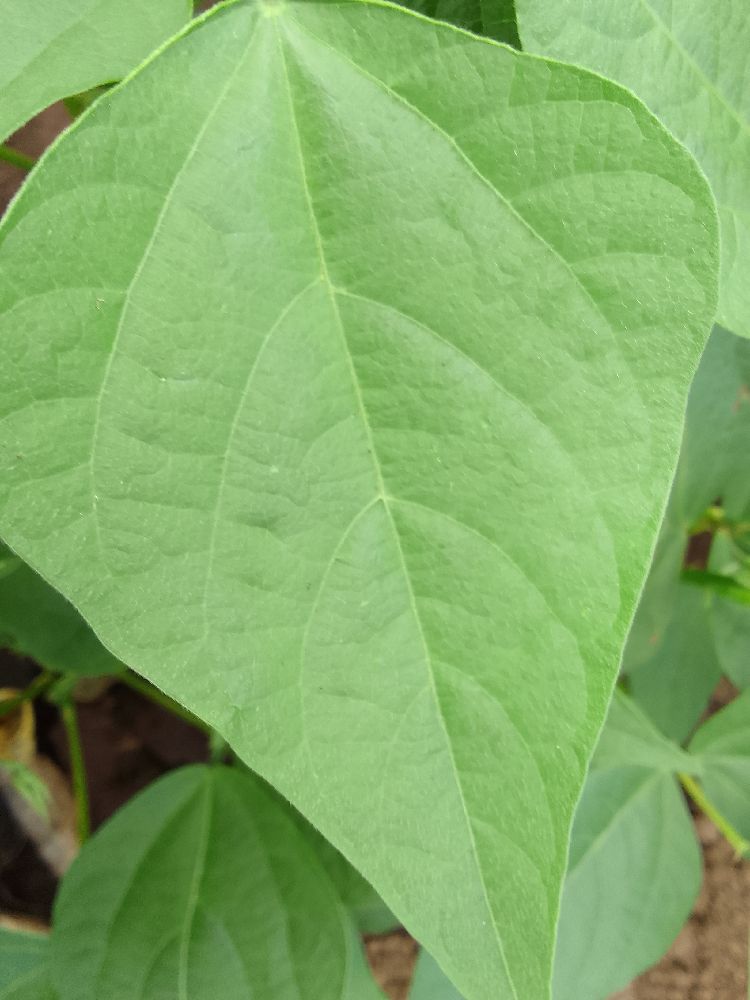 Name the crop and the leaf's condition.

common bean, healthy
